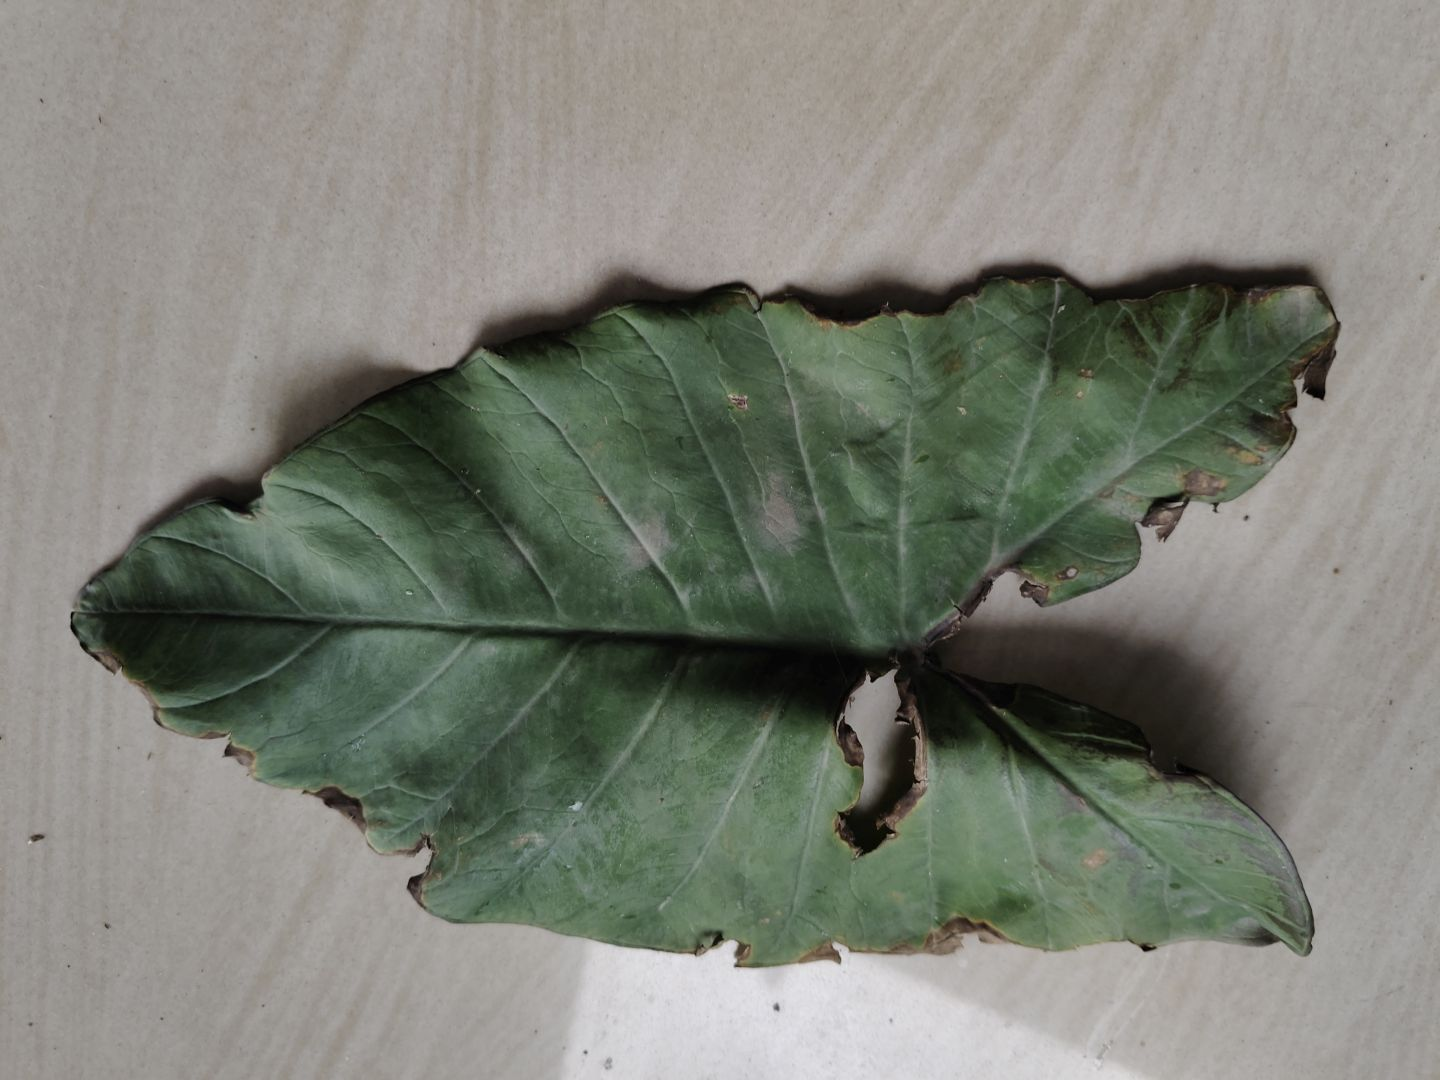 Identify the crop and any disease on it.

taro, leaf blight
